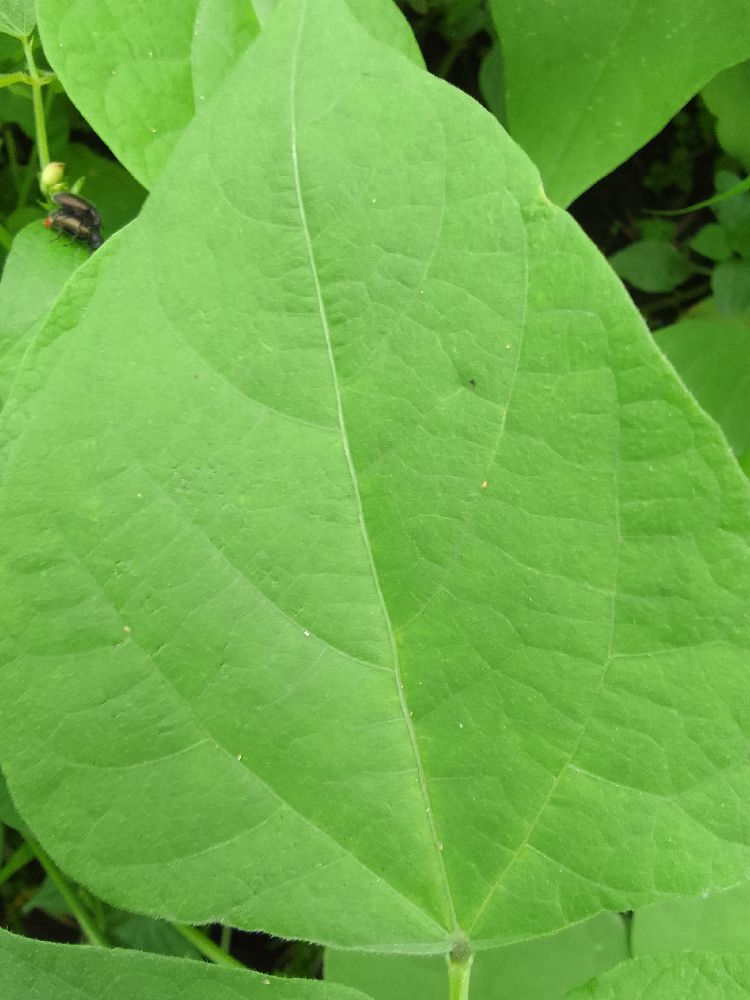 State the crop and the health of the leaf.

common bean, healthy
